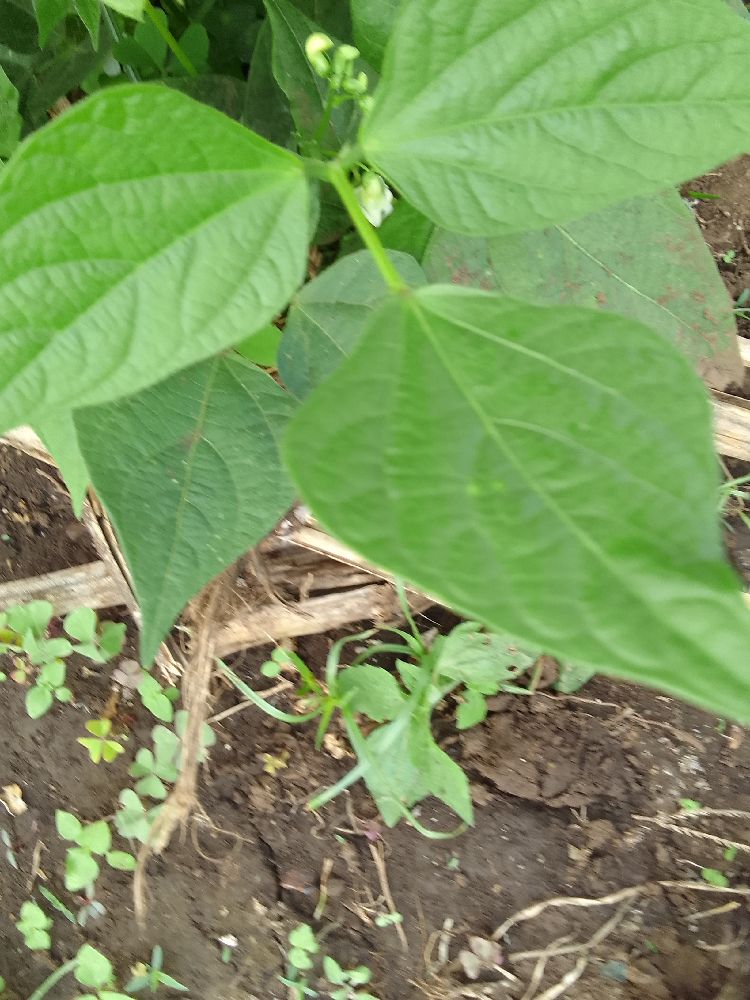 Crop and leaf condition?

common bean, healthy
